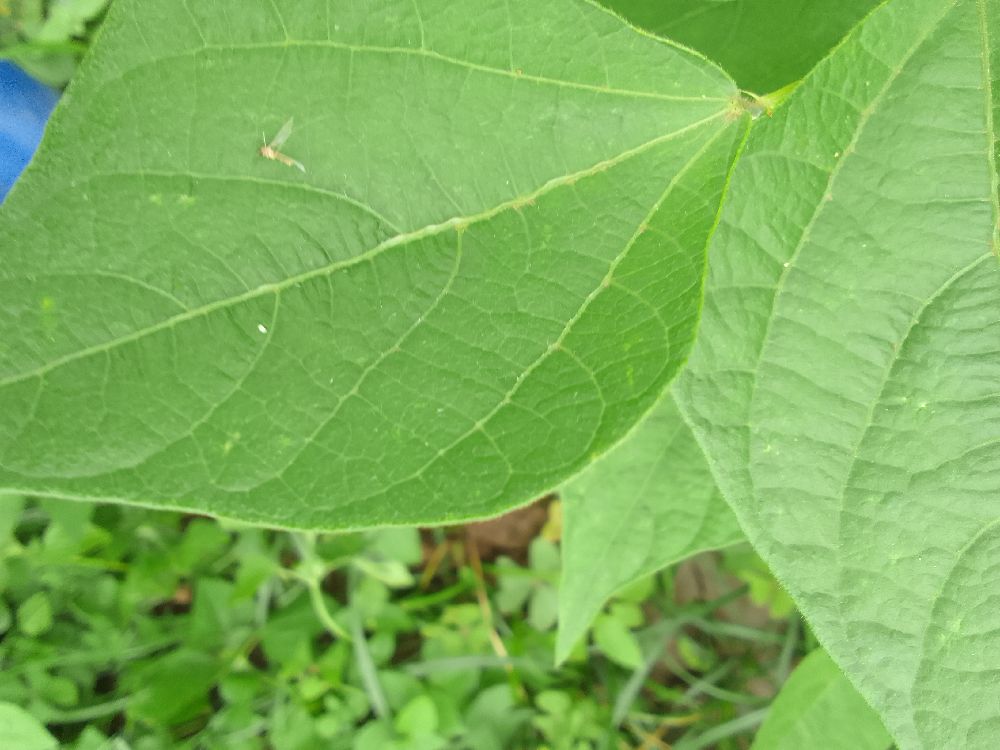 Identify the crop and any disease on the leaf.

common bean, healthy
